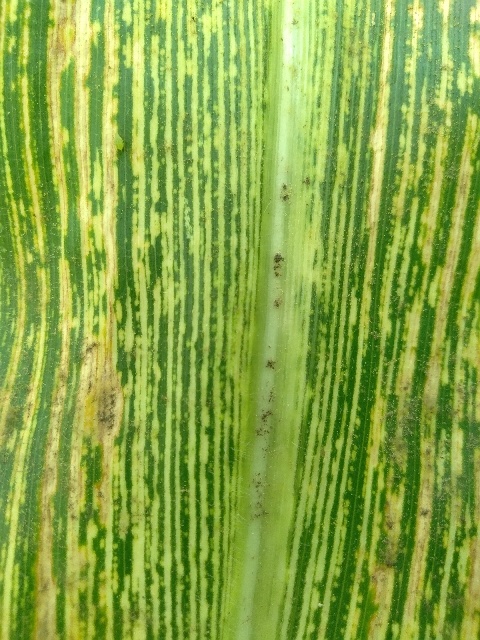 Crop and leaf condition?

maize, maize streak virus
